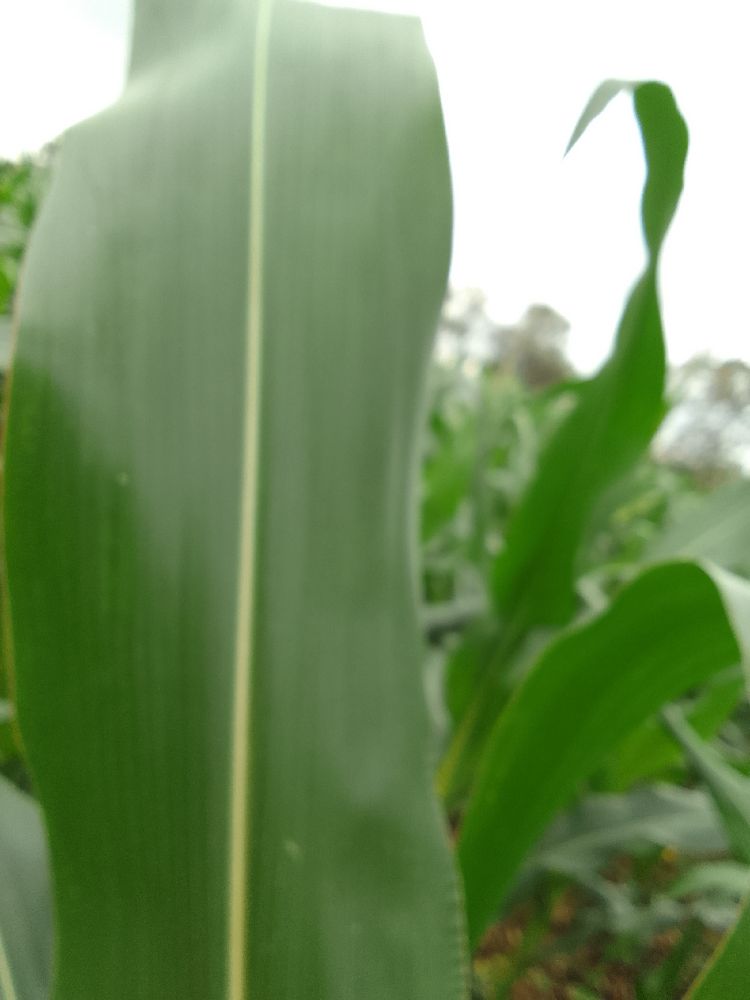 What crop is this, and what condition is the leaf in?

maize, healthy
